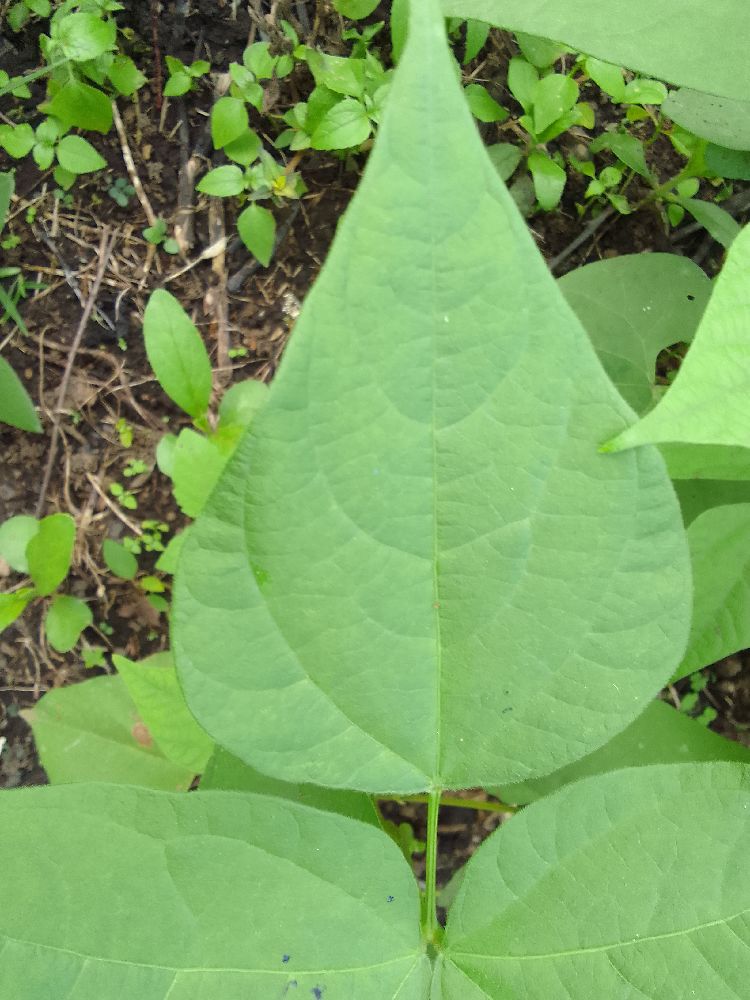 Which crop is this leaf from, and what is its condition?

common bean, healthy
